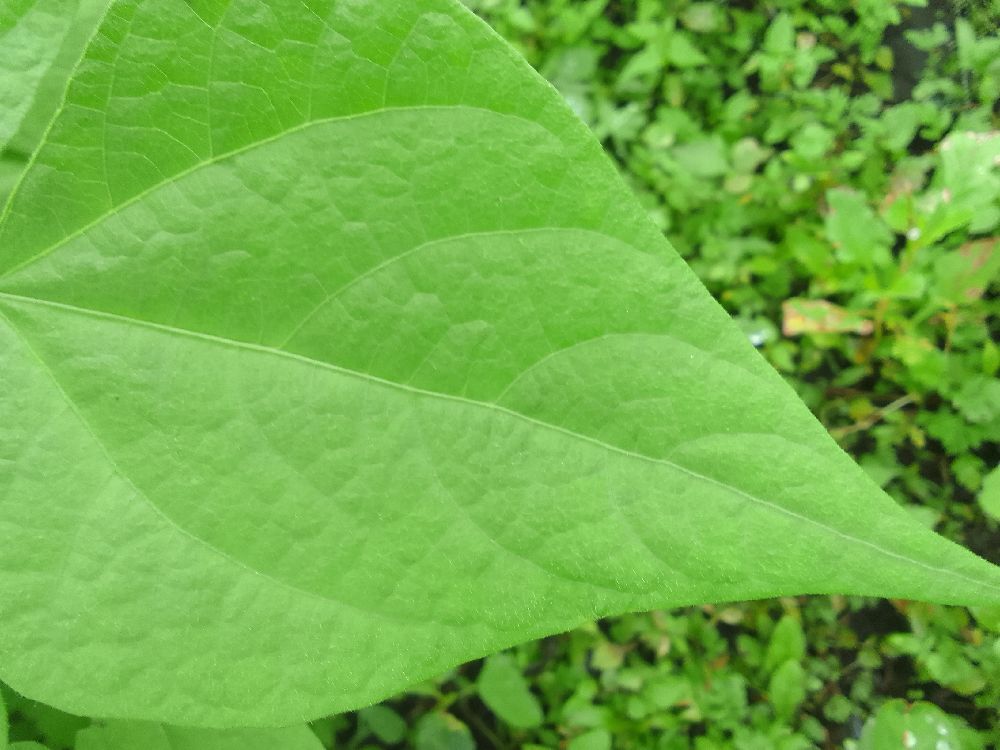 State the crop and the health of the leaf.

common bean, healthy
